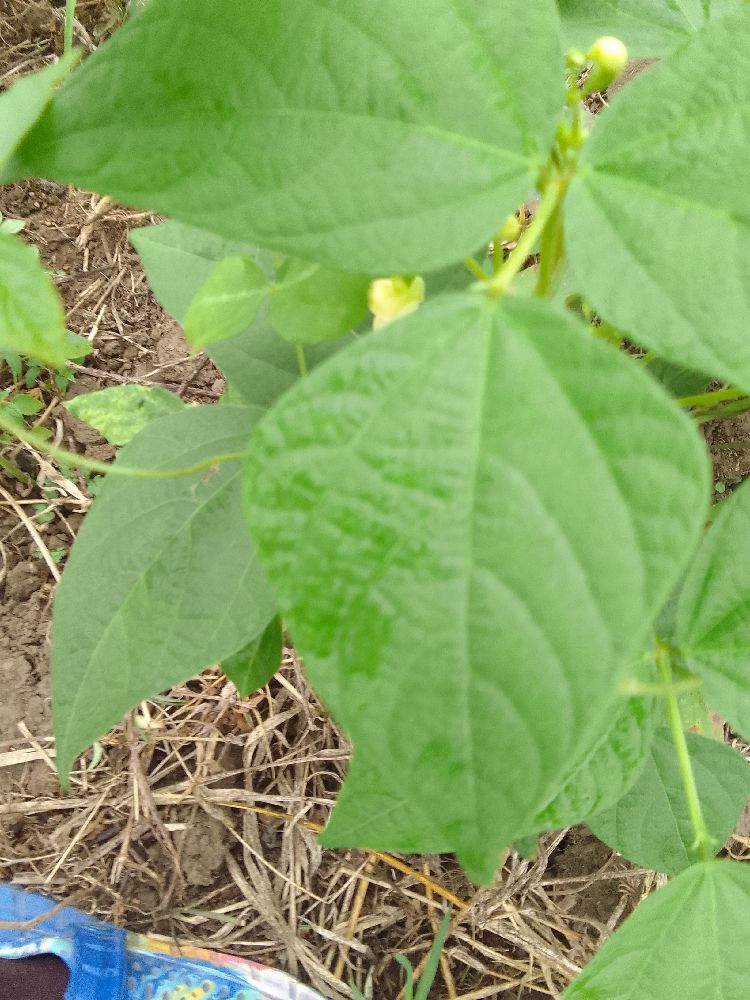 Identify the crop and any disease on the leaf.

common bean, healthy
